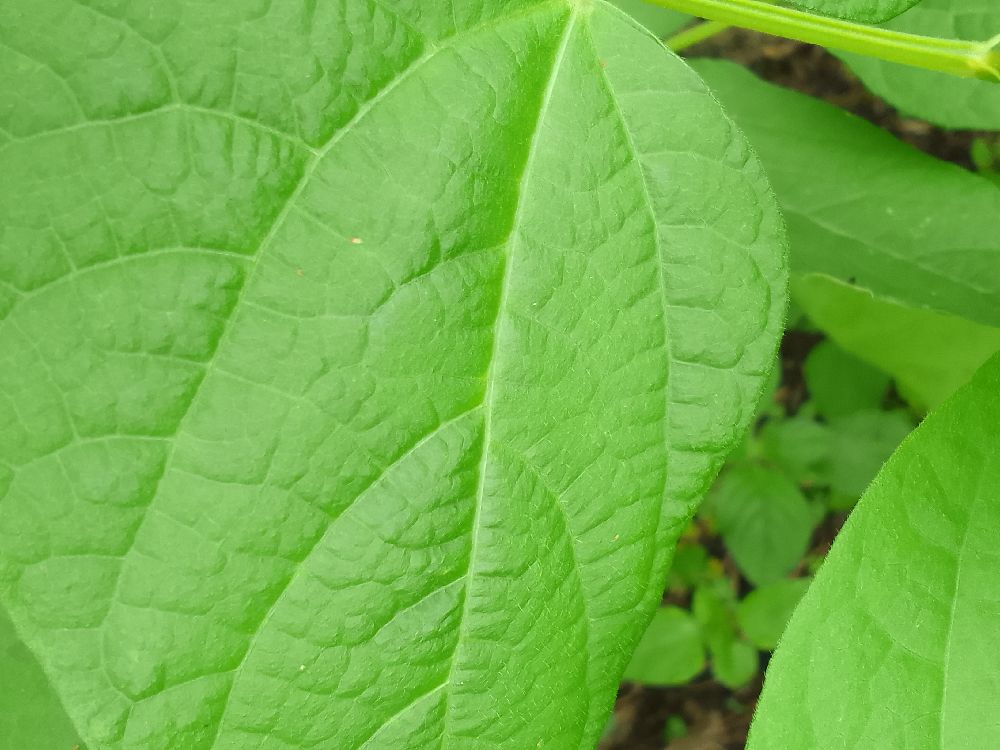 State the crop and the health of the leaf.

common bean, healthy
